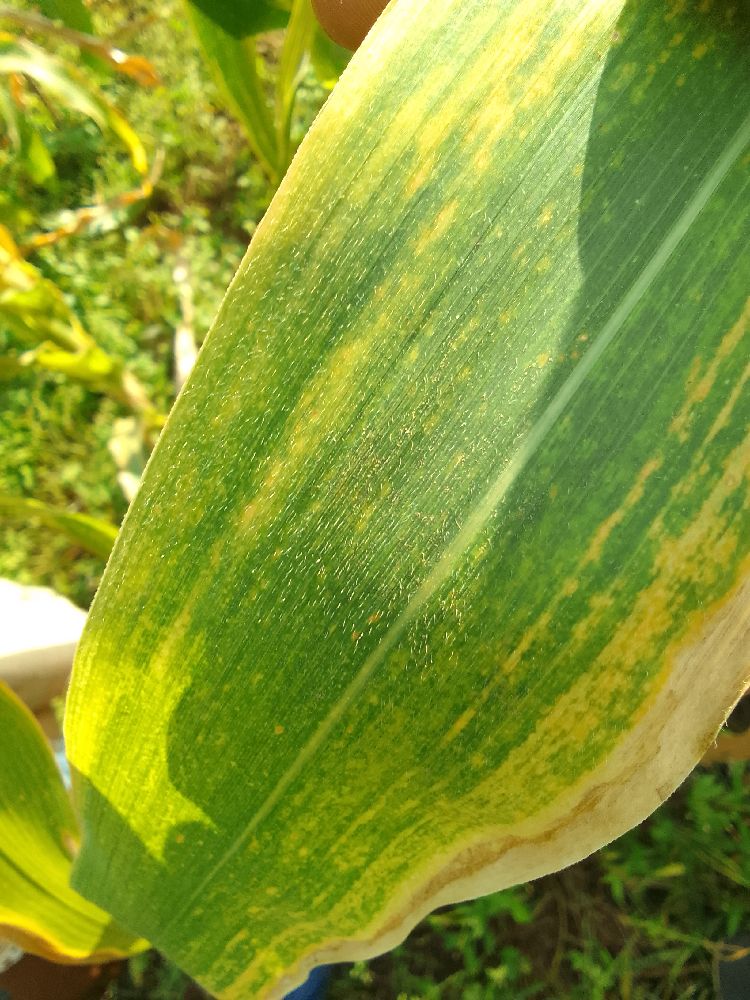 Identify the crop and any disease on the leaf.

maize, maize lethal necrosis
